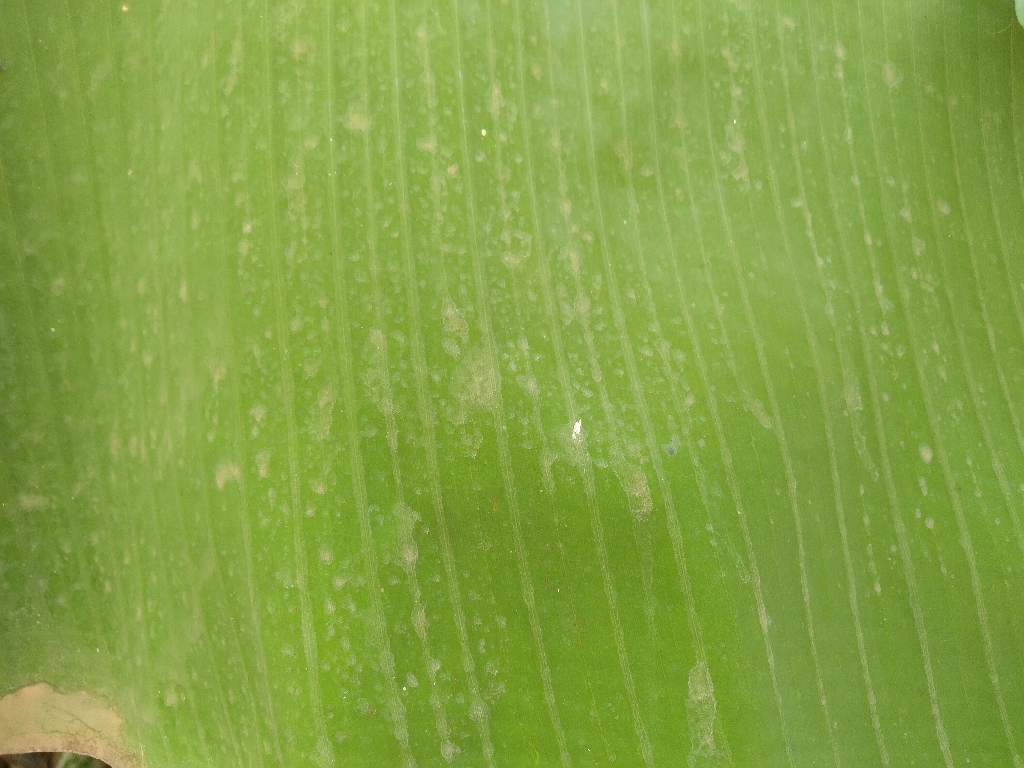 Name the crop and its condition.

banana, healthy
